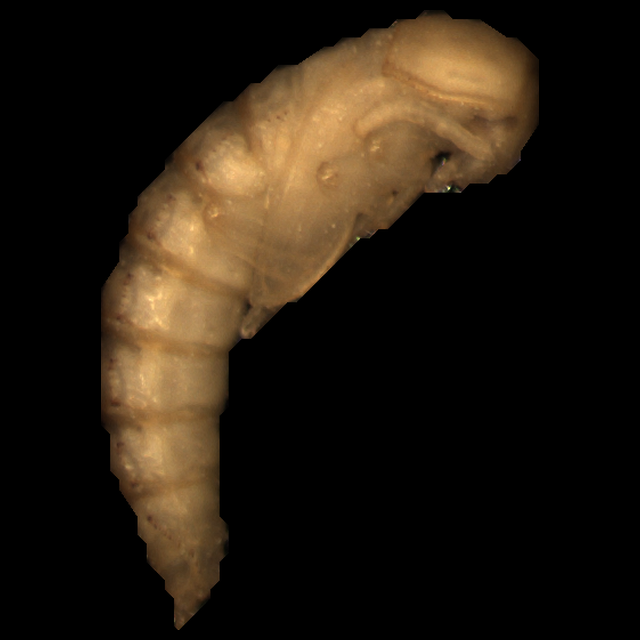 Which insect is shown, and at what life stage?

mealworm pupa
